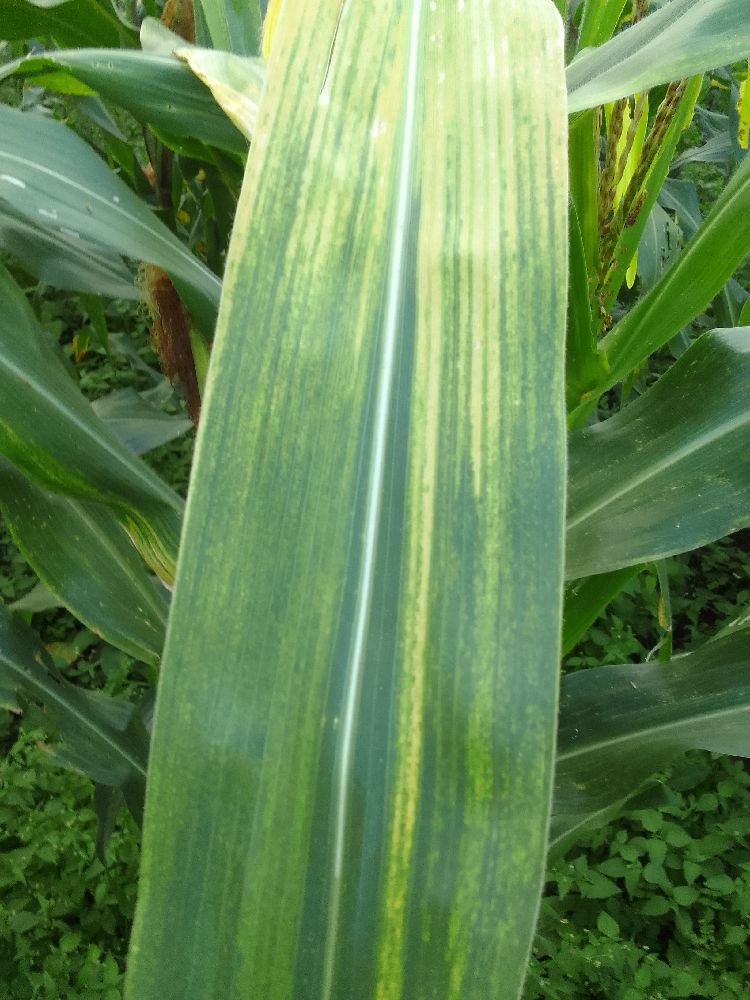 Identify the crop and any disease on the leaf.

maize, maize lethal necrosis
